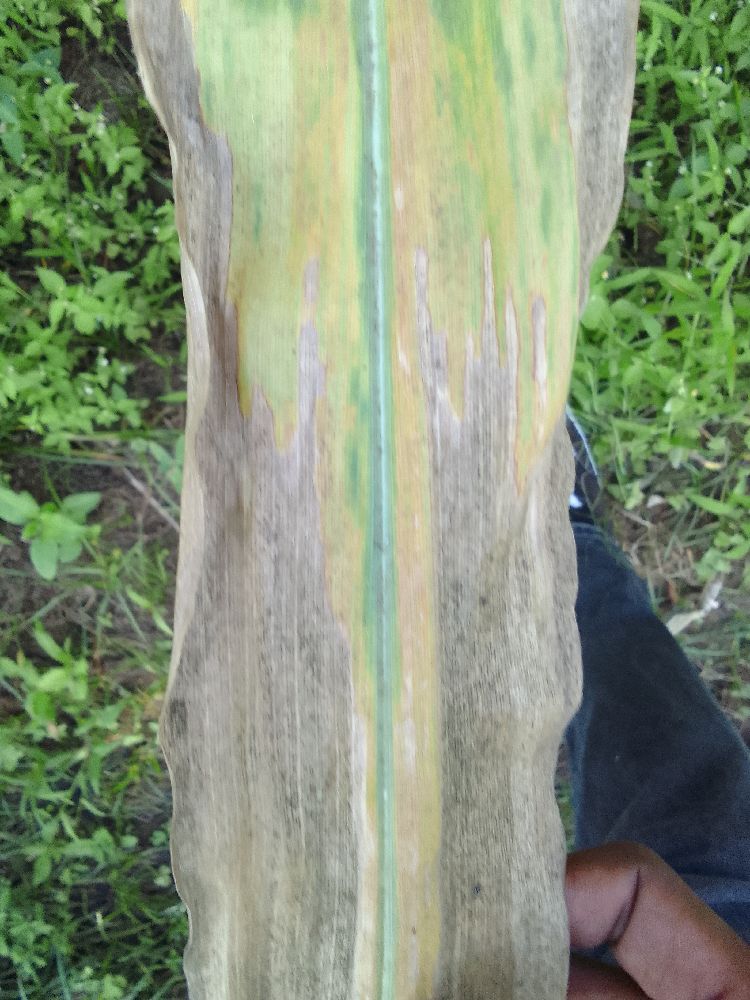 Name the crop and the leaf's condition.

maize, maize lethal necrosis
